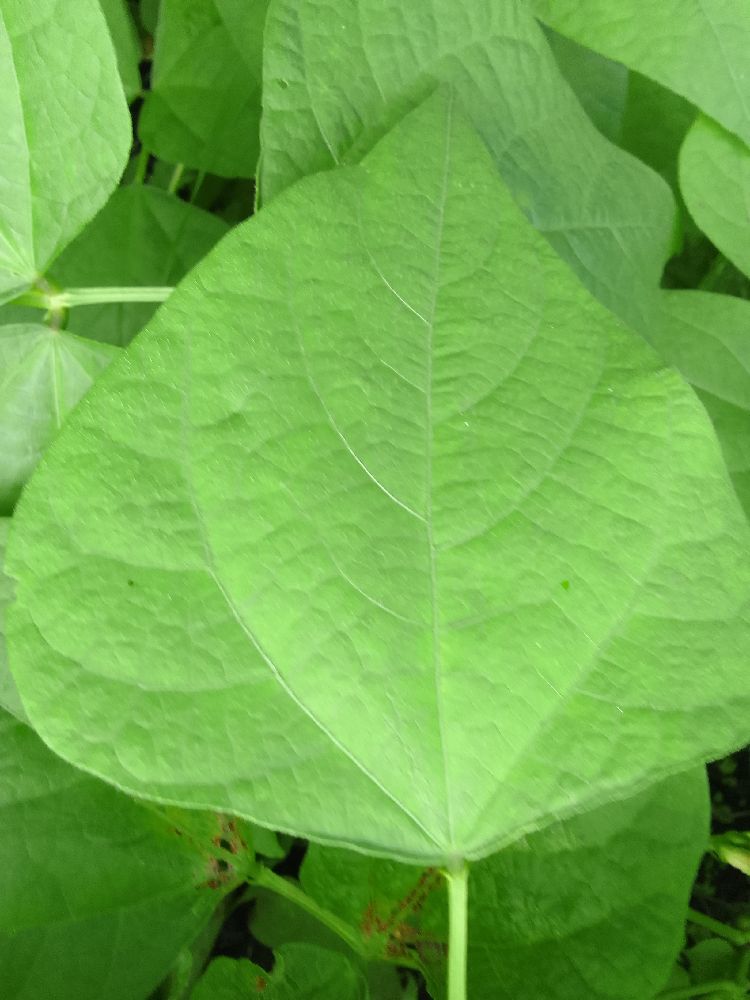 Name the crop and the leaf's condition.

common bean, healthy
